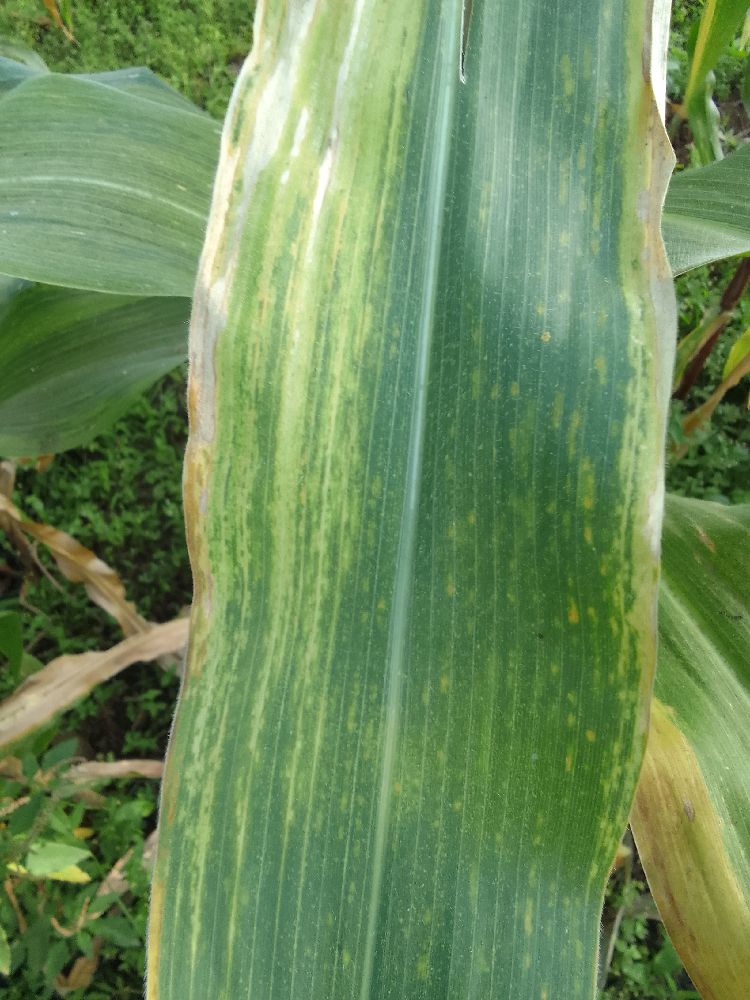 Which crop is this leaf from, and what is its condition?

maize, maize lethal necrosis
